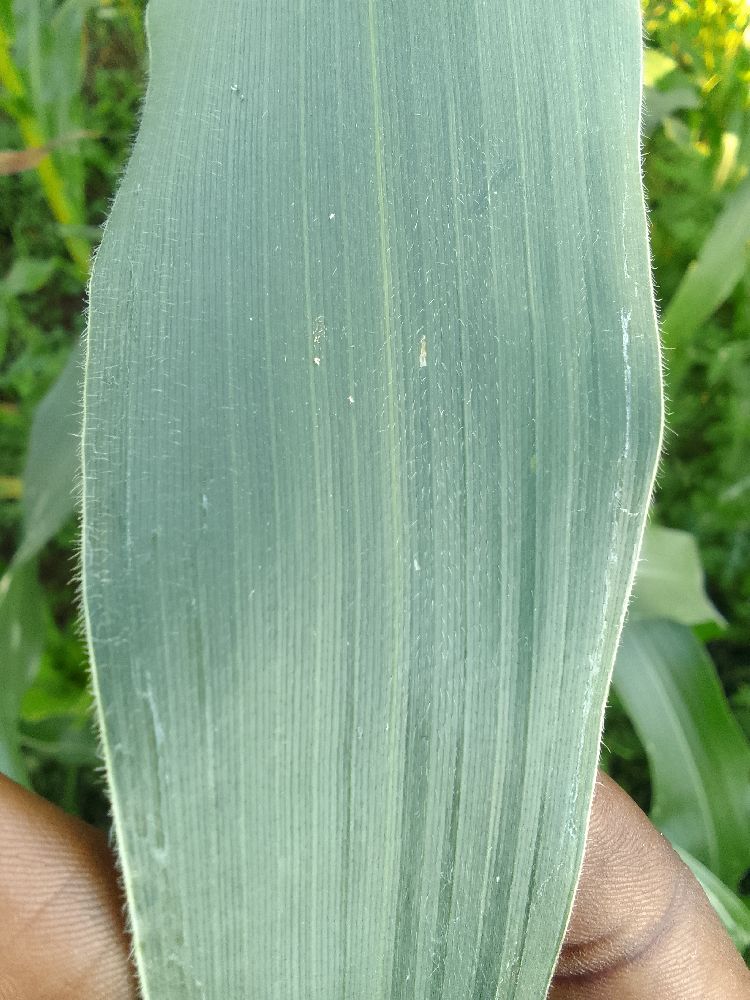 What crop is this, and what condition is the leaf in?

maize, healthy
